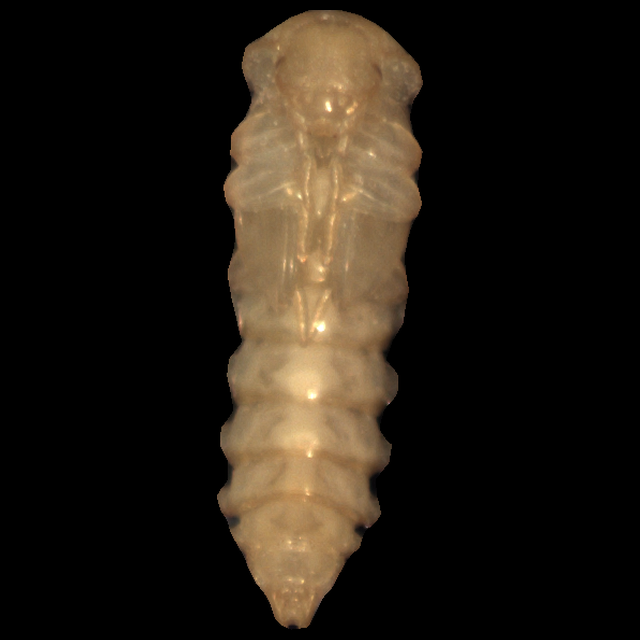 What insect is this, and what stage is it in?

mealworm pupa
